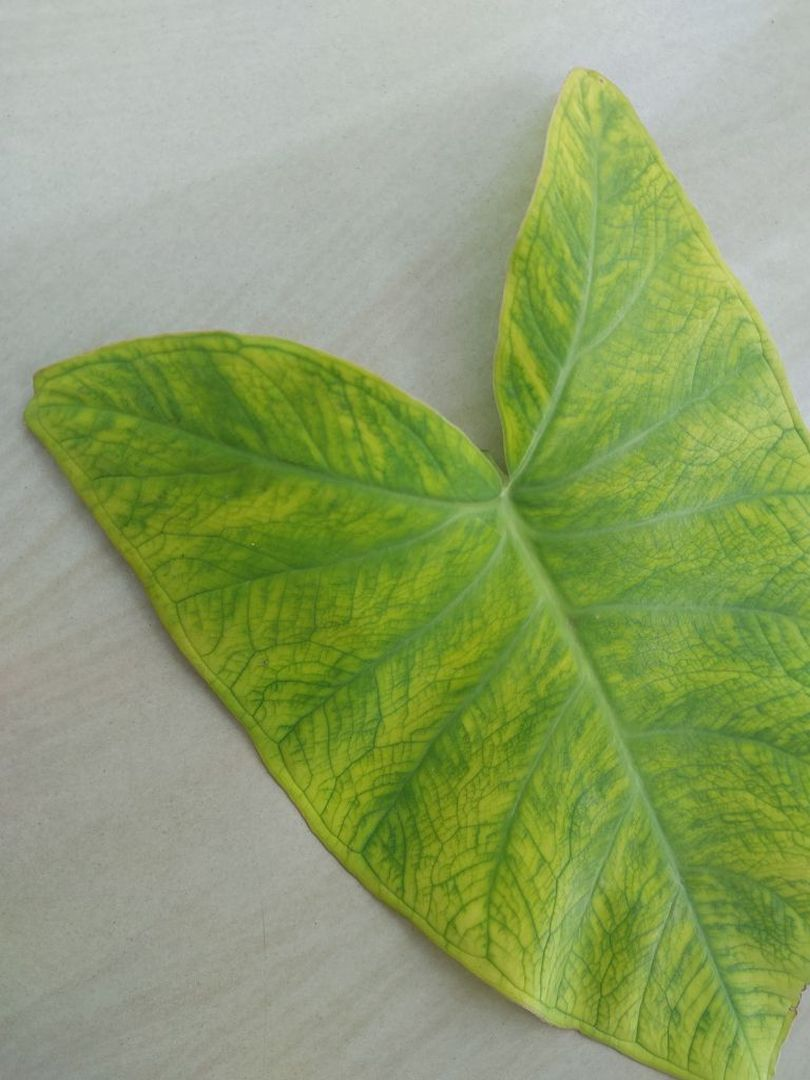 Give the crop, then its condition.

taro, mosaic
